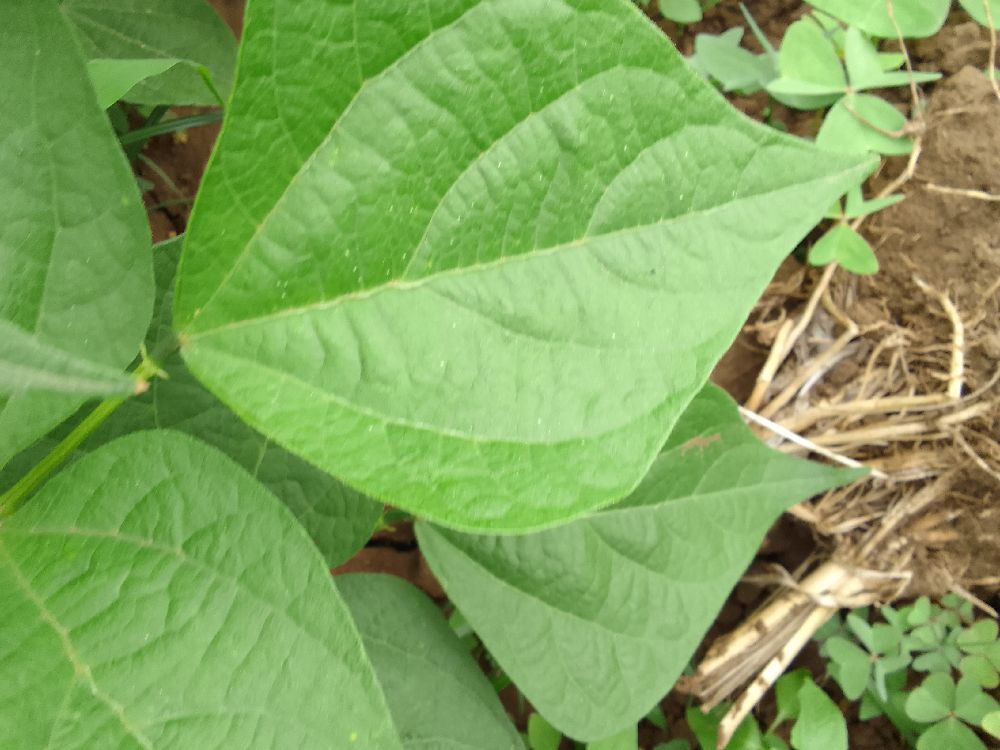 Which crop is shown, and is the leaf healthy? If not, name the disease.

common bean, healthy
